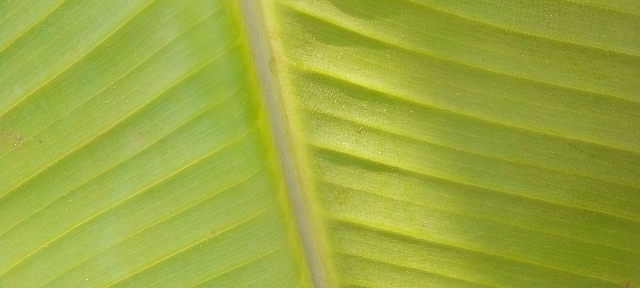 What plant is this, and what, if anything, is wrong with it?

banana, healthy
